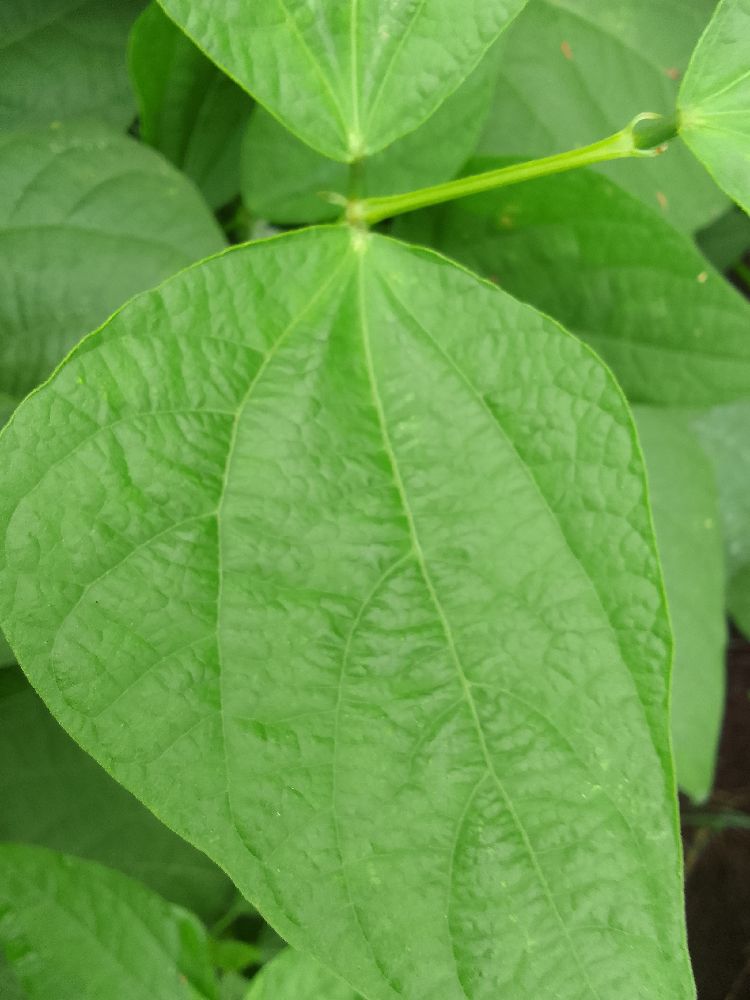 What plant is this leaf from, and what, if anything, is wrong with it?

common bean, healthy
